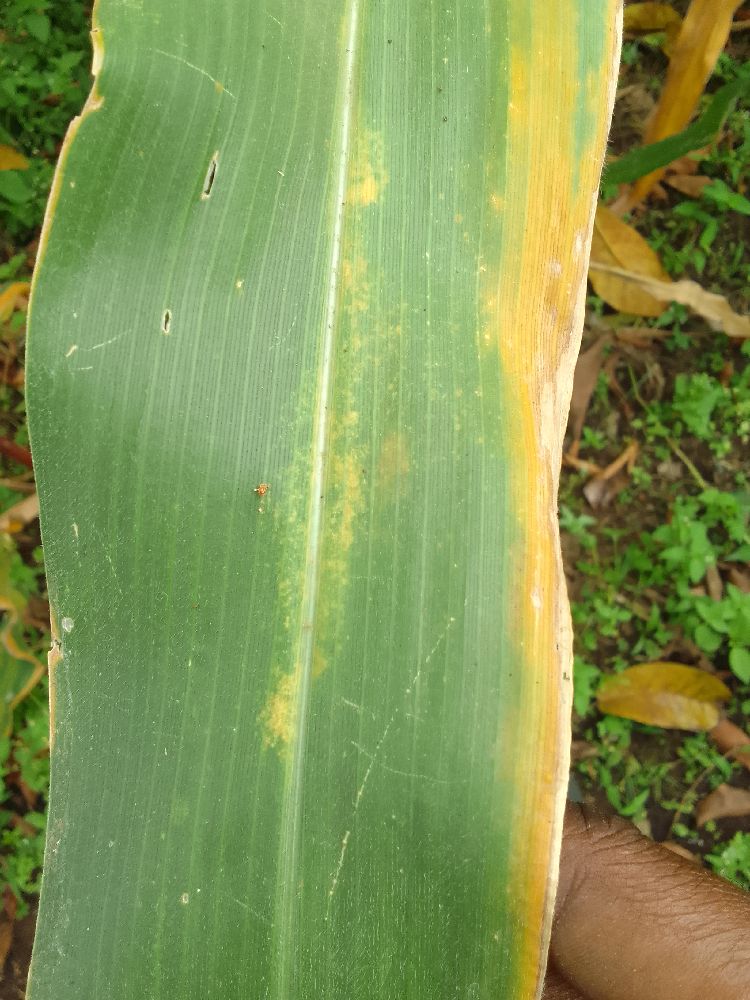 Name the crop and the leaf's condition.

maize, maize lethal necrosis
